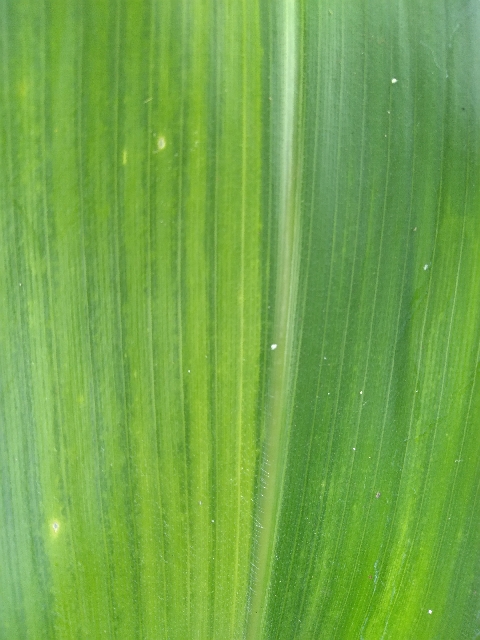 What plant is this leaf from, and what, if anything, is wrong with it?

maize, maize lethal necrosis
